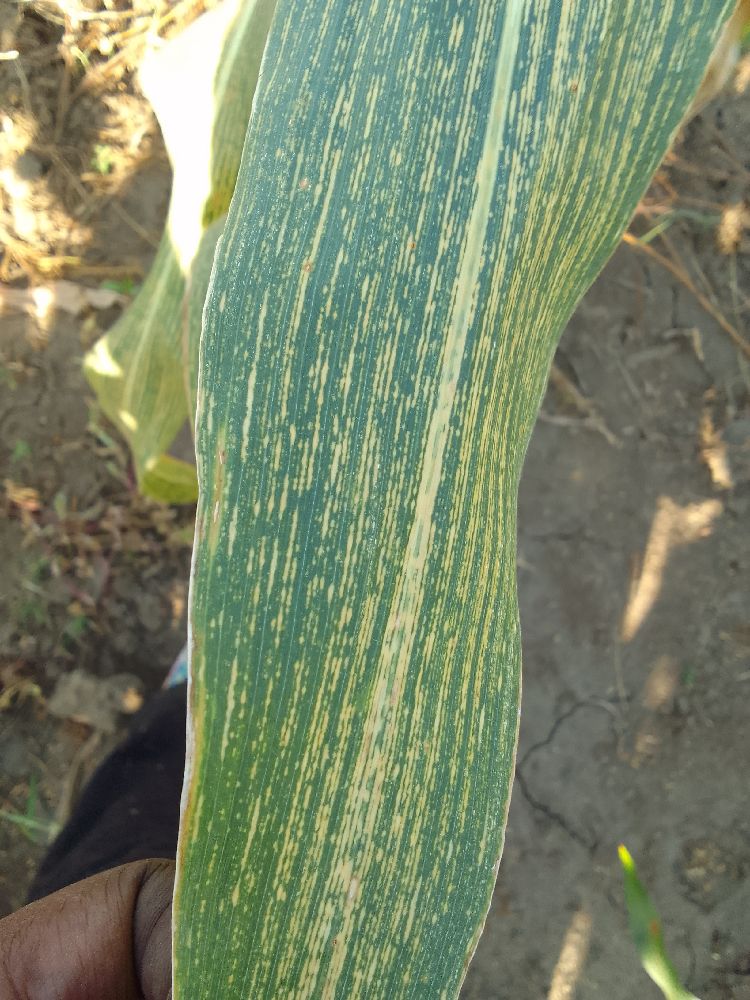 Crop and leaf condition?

maize, maize streak virus
